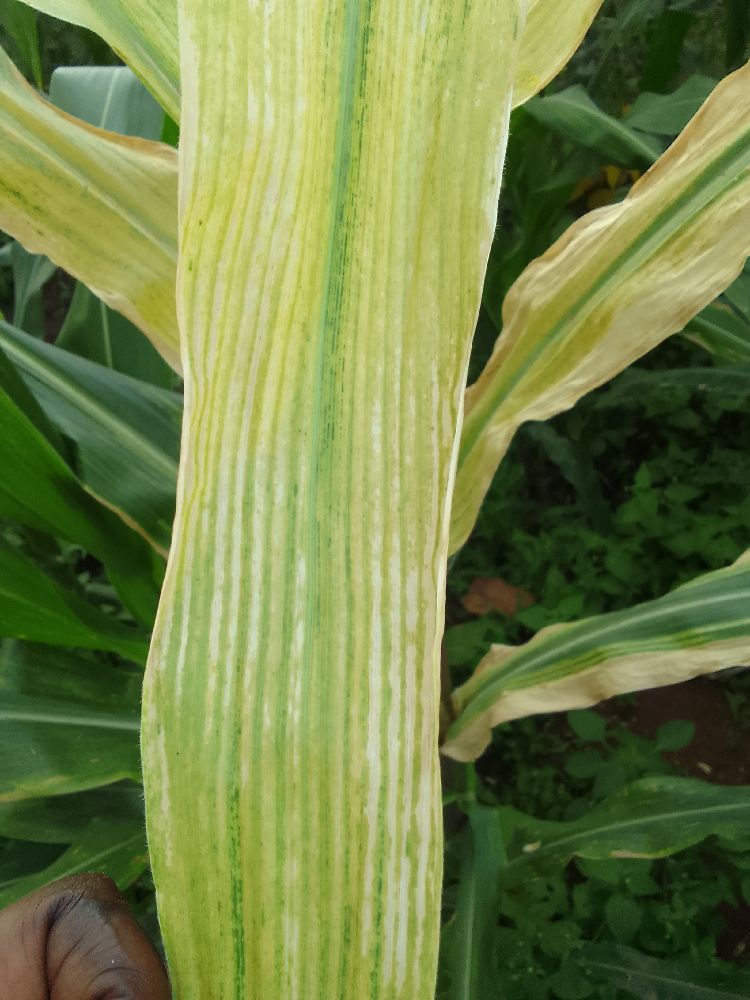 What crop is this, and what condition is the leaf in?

maize, maize lethal necrosis
